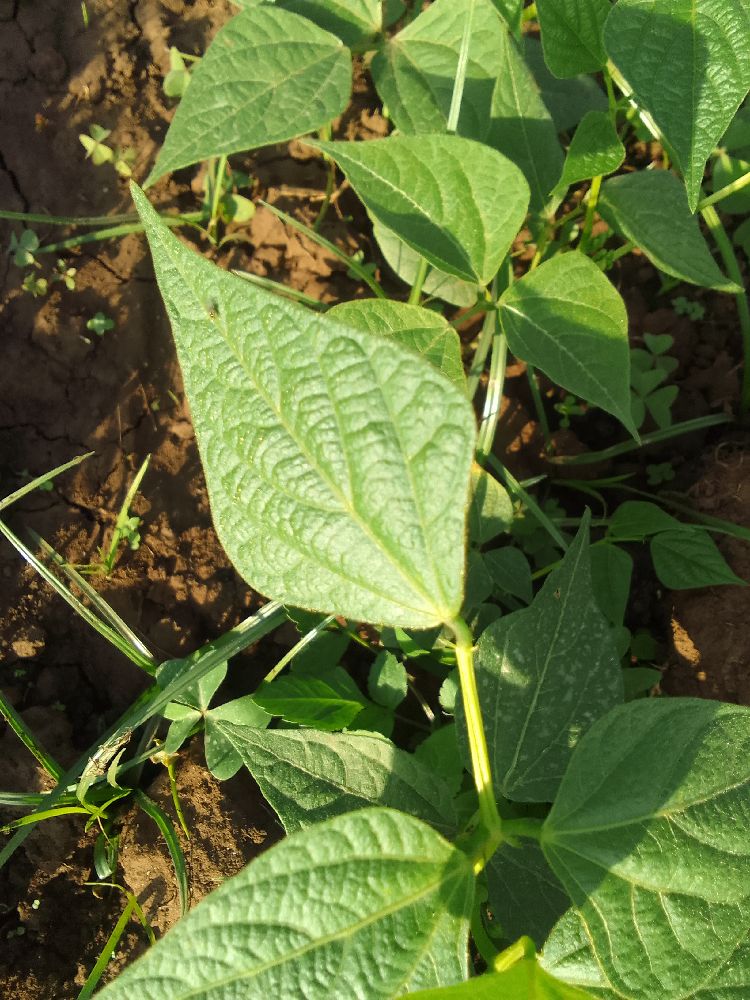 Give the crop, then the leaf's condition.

common bean, healthy
